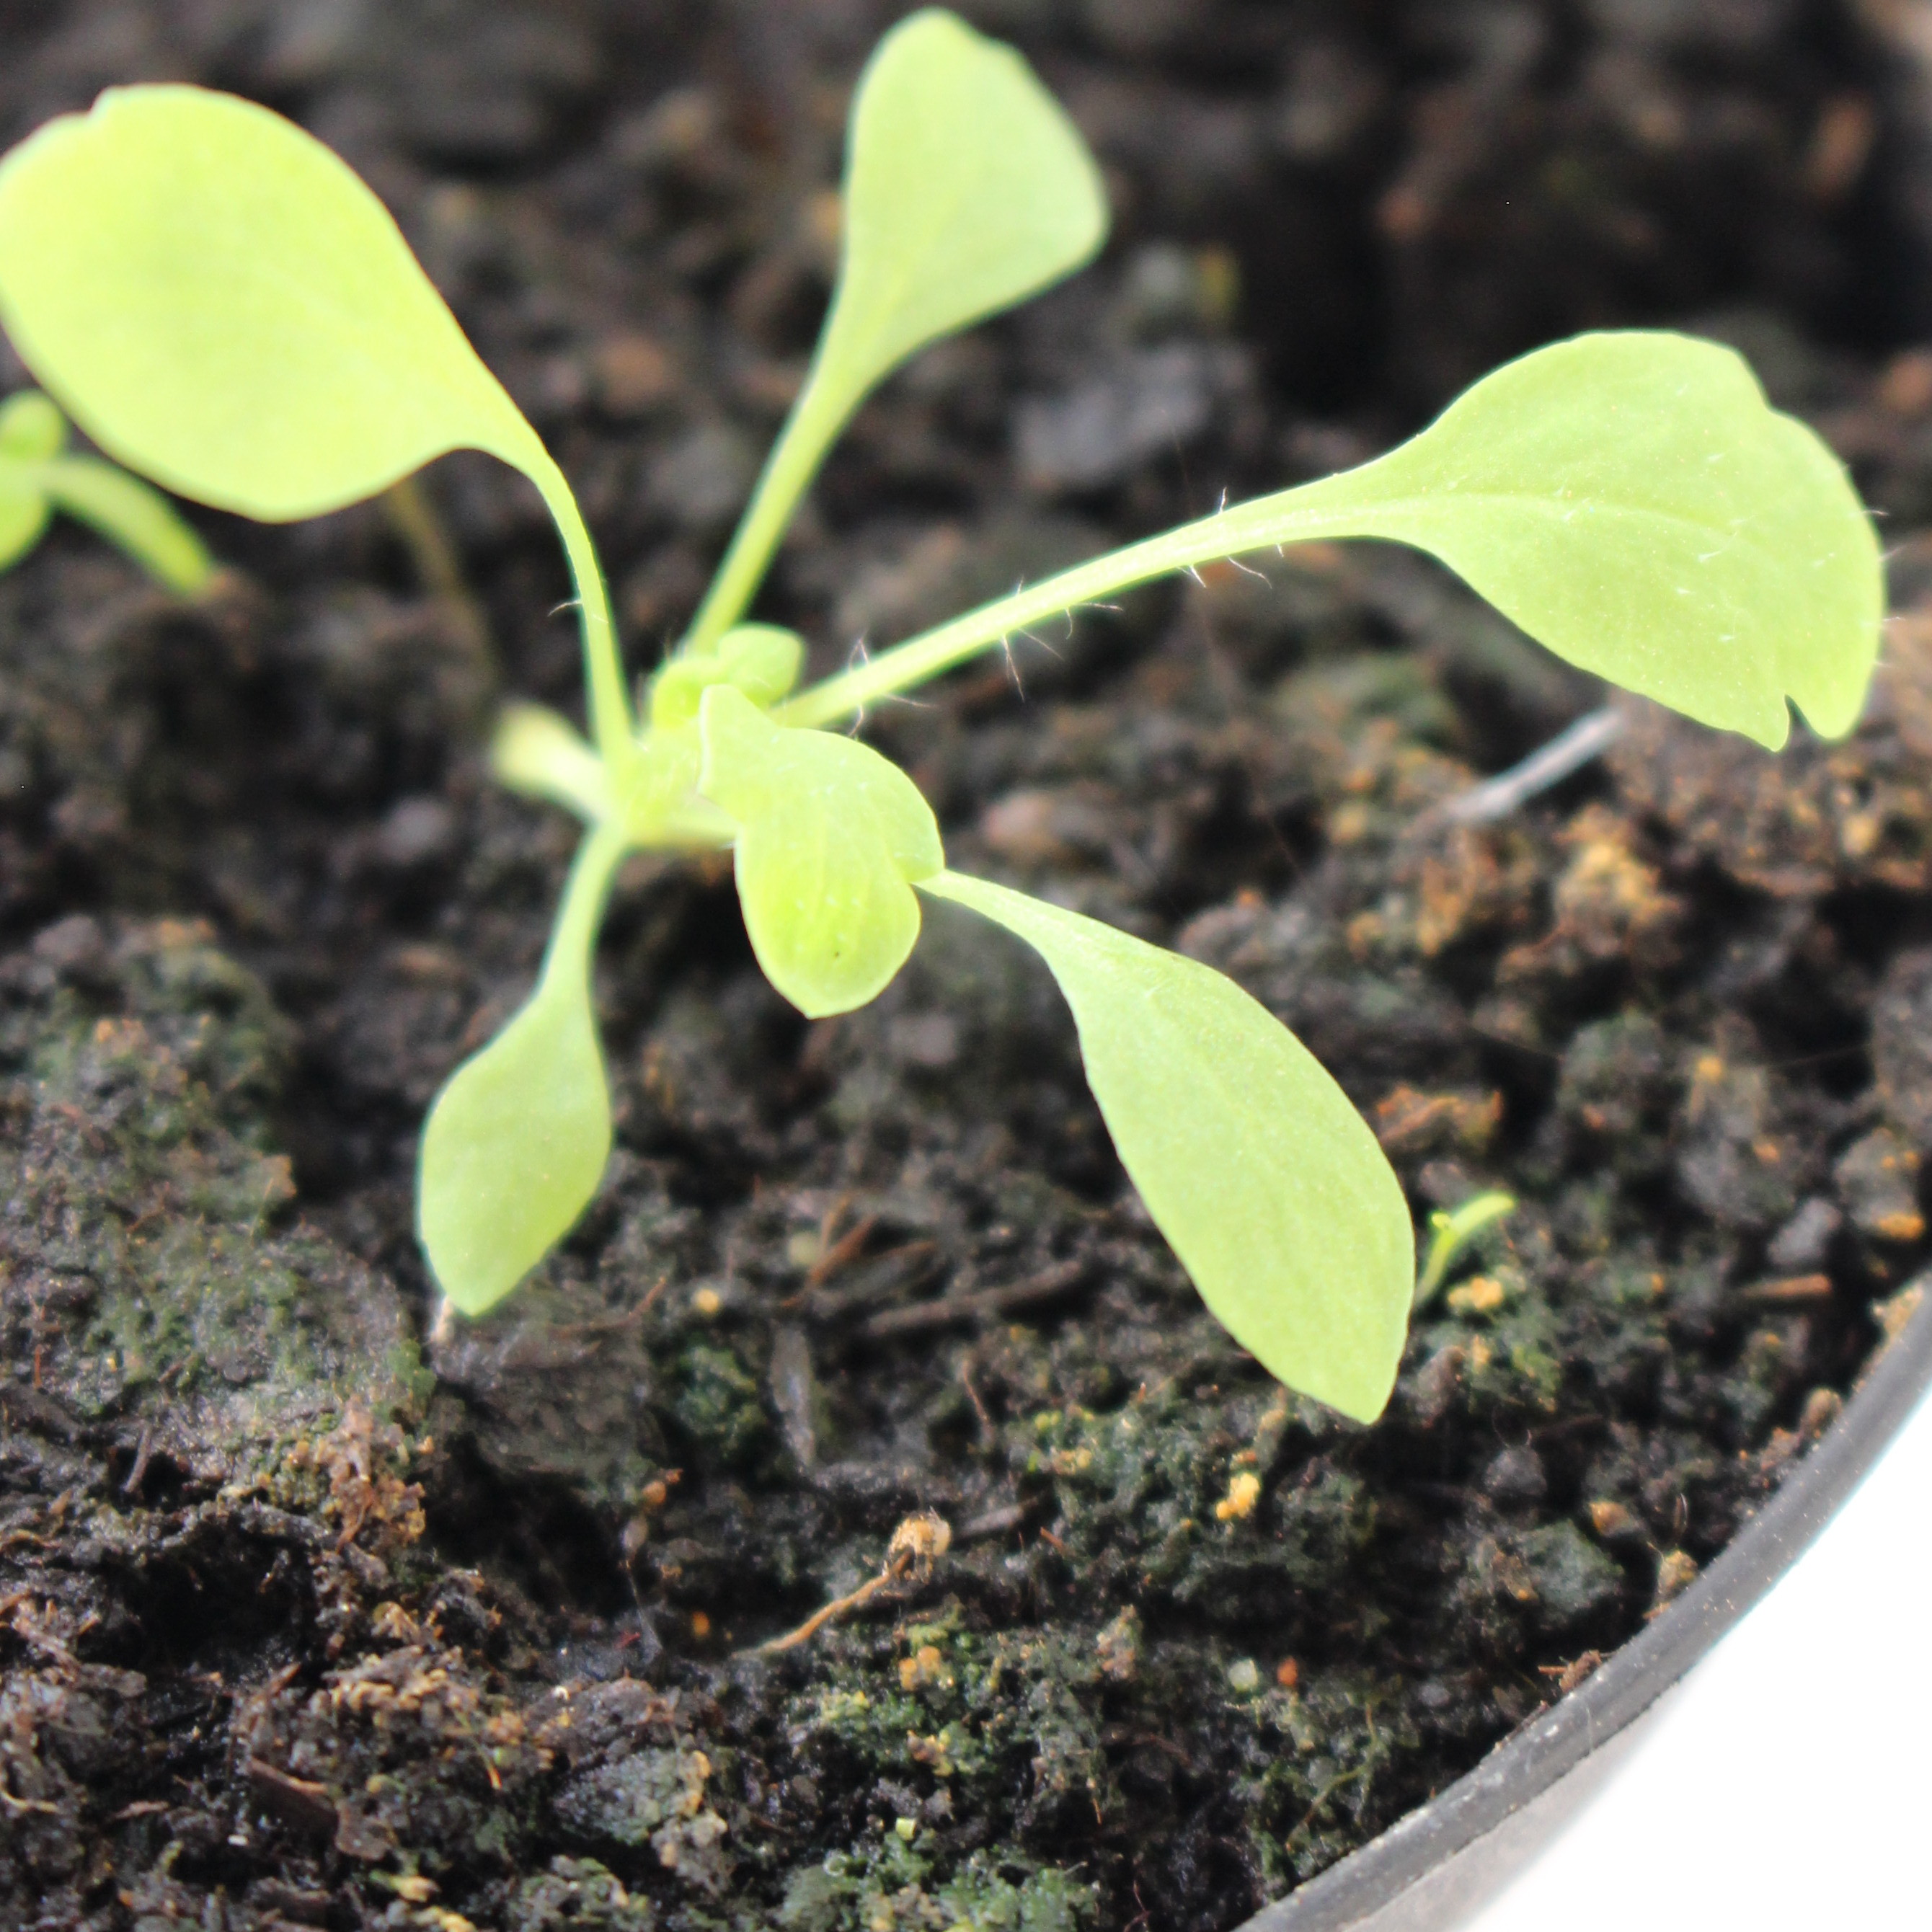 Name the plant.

Papaver rhoeas
